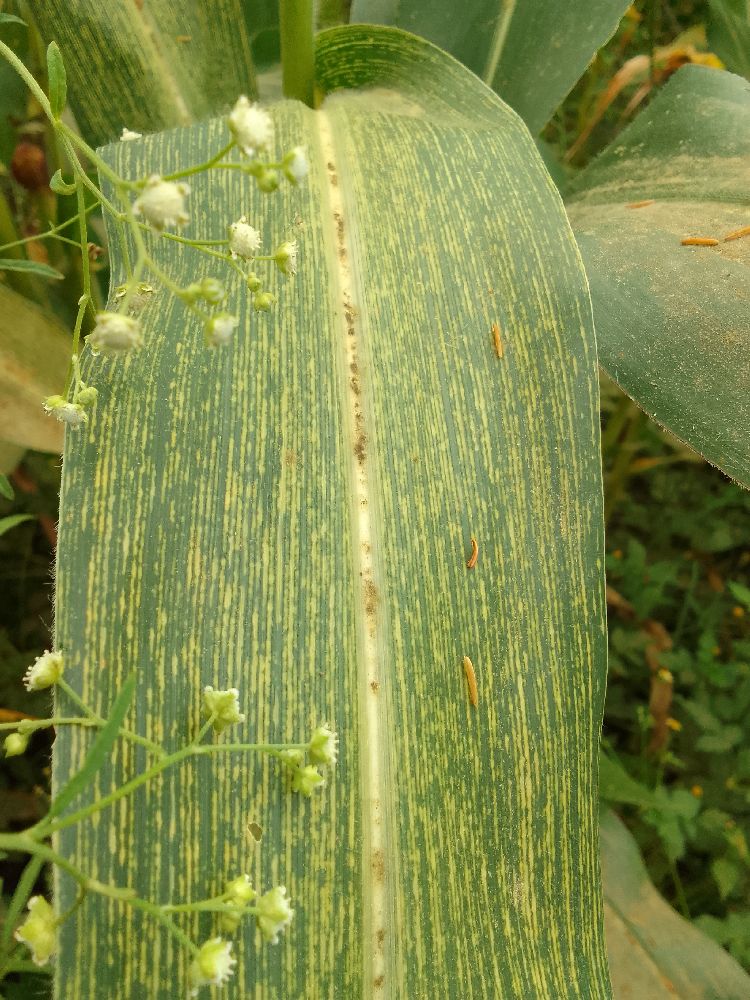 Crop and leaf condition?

maize, maize streak virus
